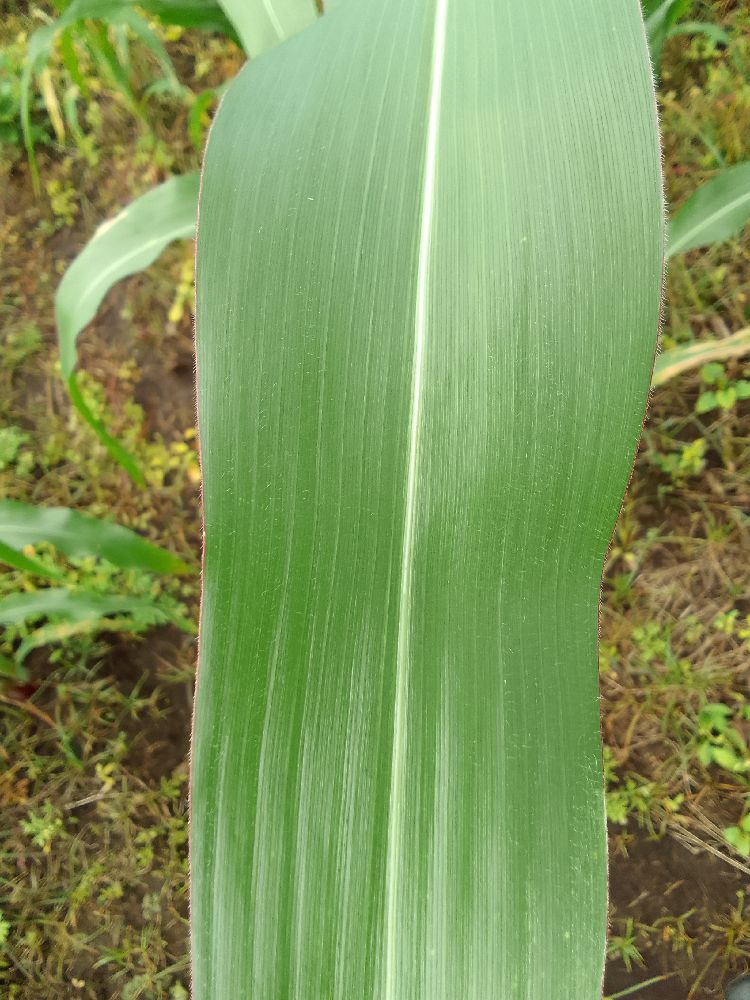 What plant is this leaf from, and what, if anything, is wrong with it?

maize, healthy
